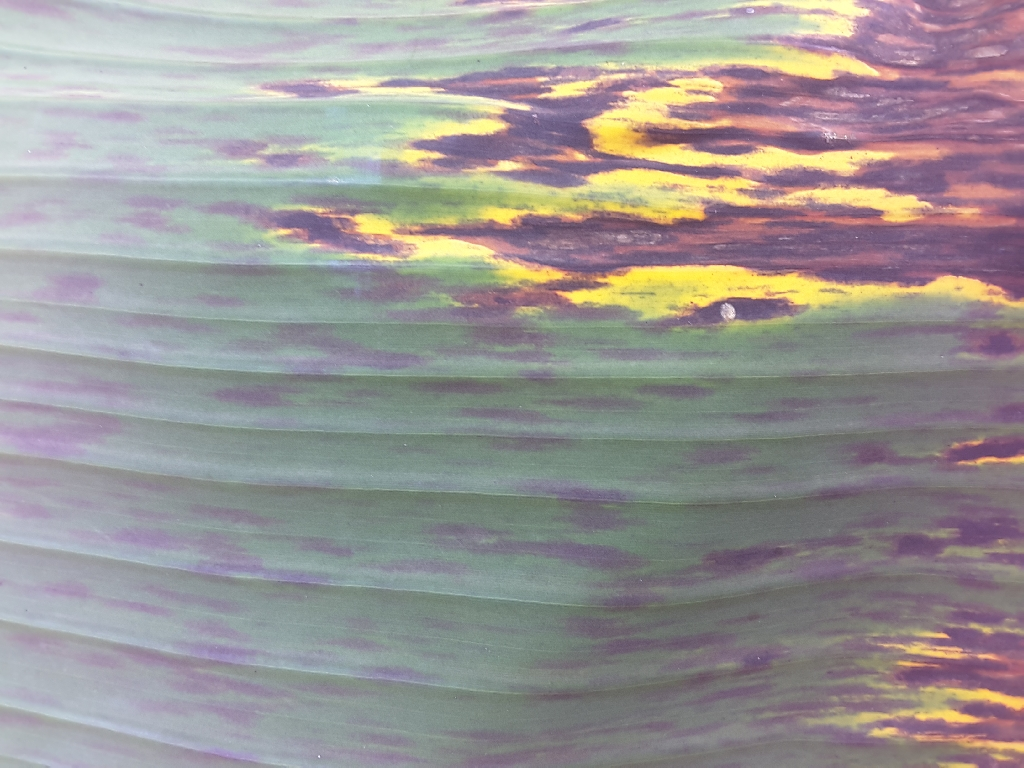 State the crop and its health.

banana, black sigatoka
